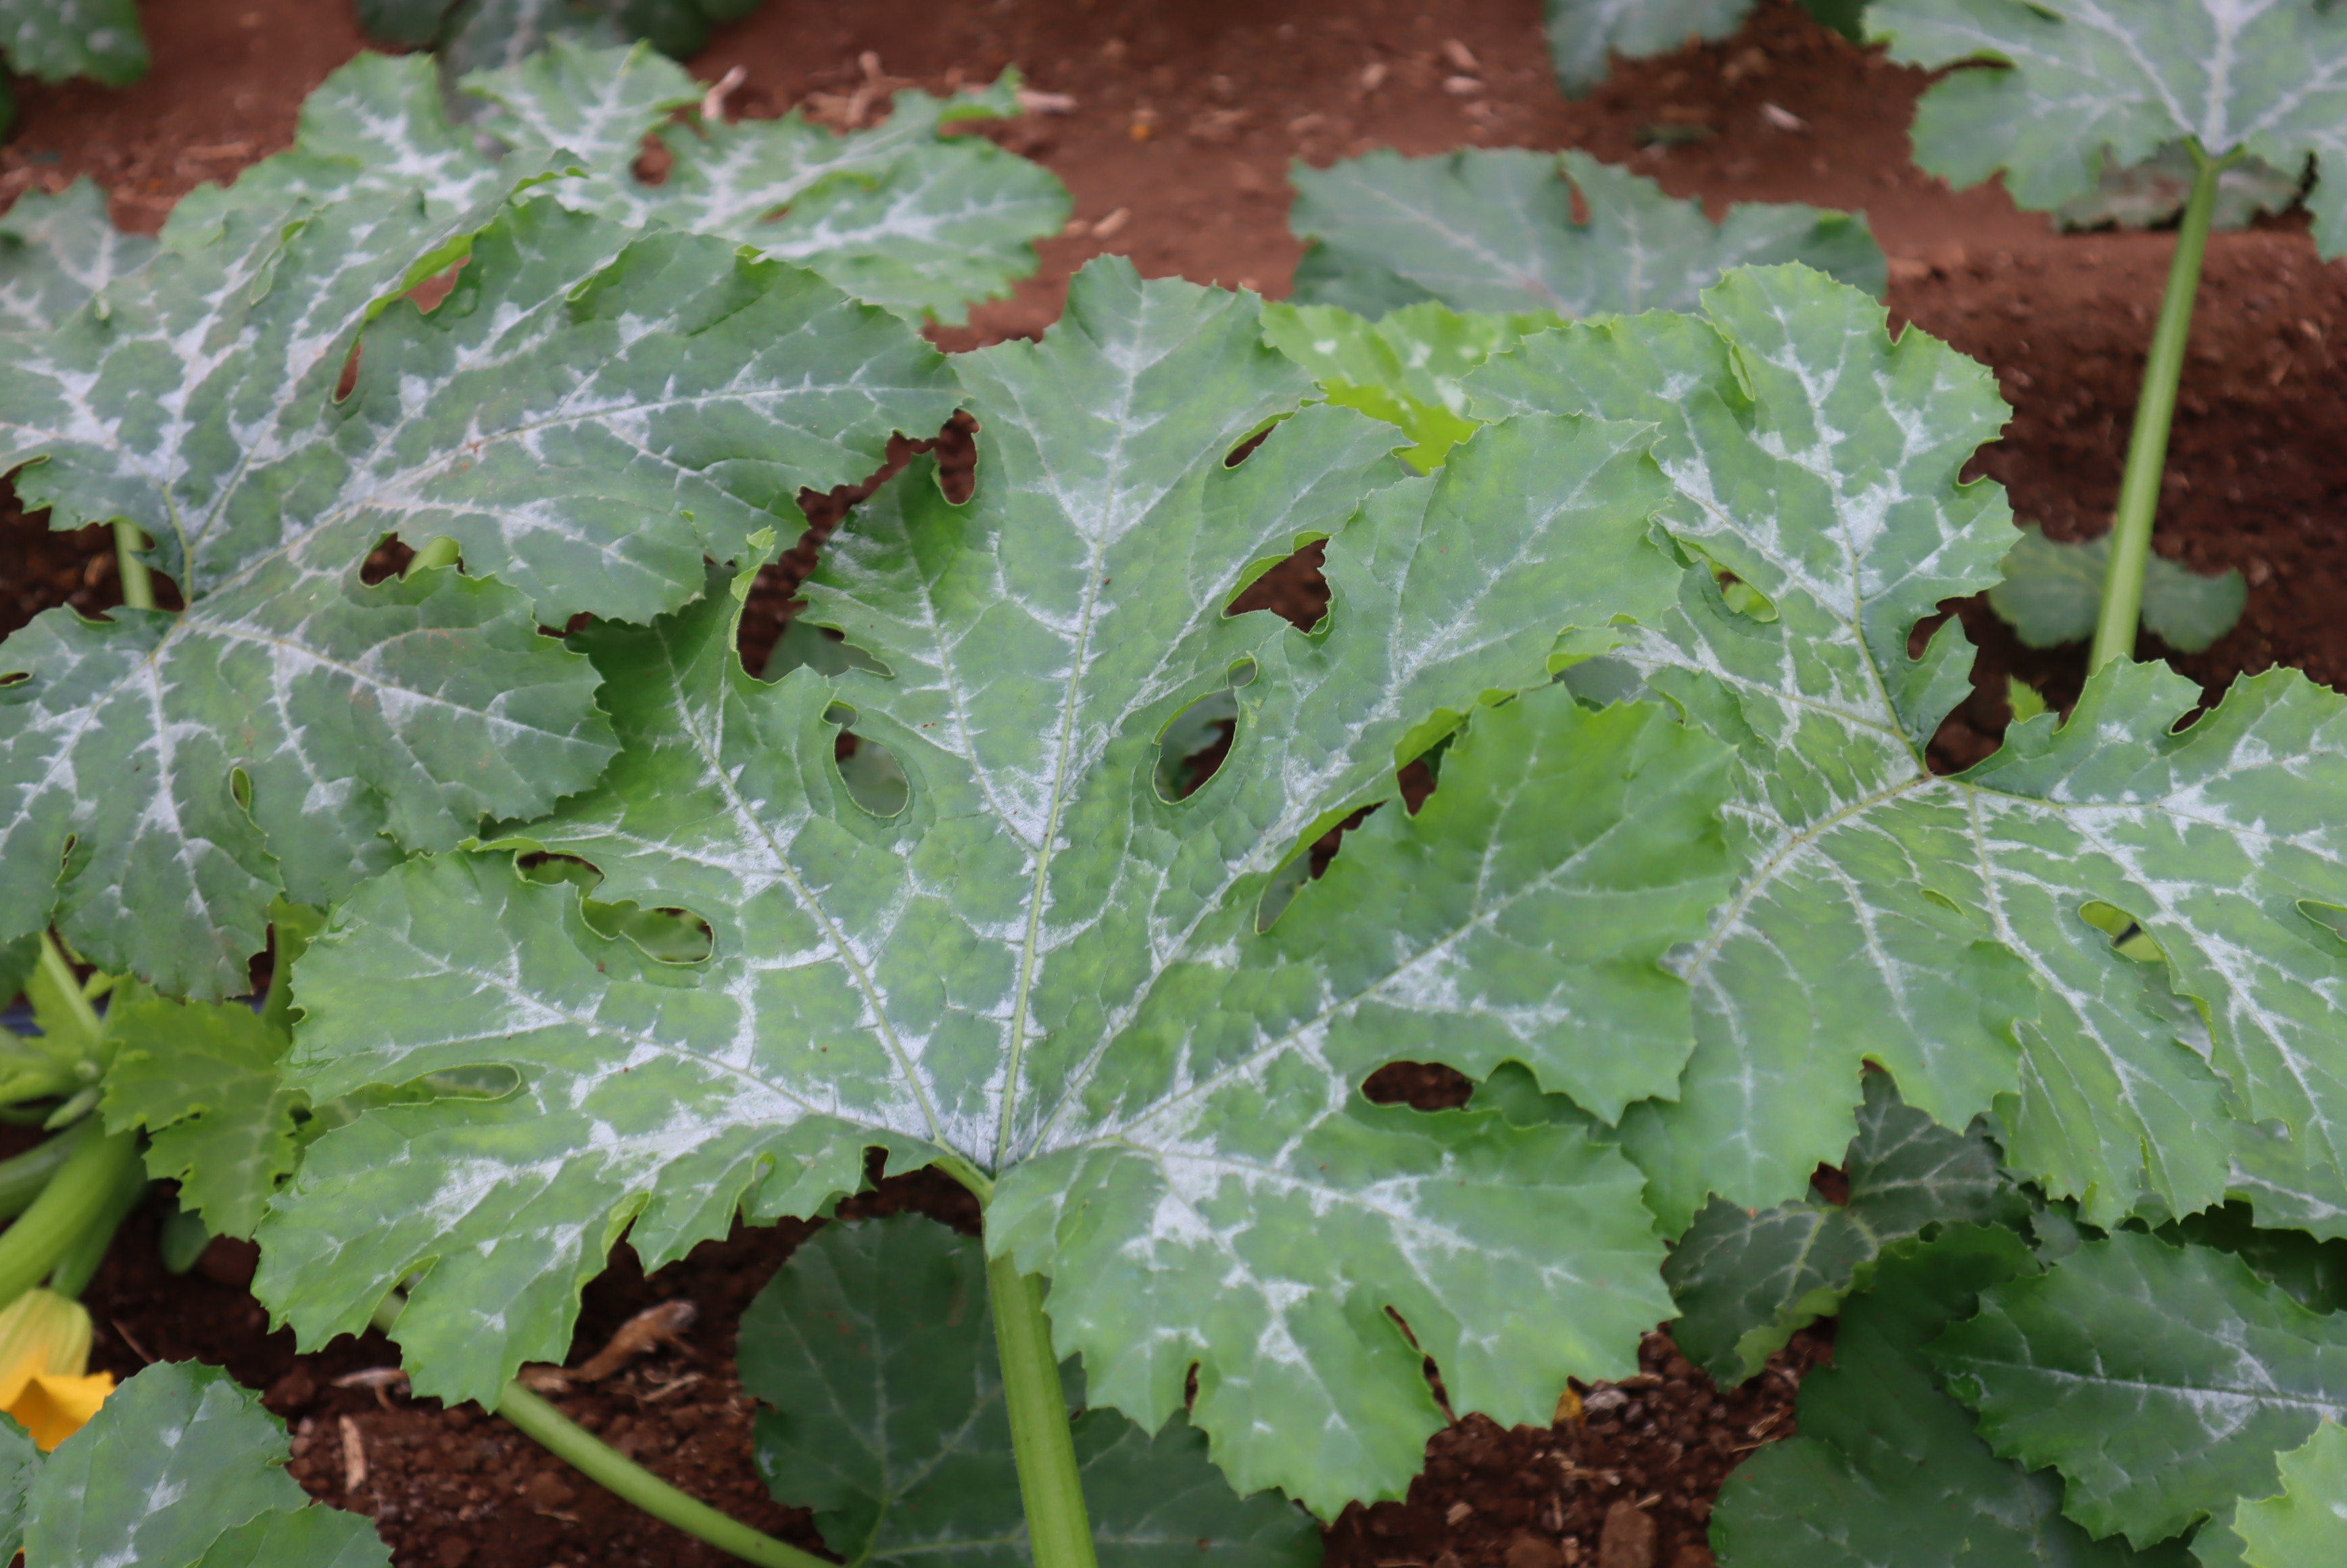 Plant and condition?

zucchini, healthy
